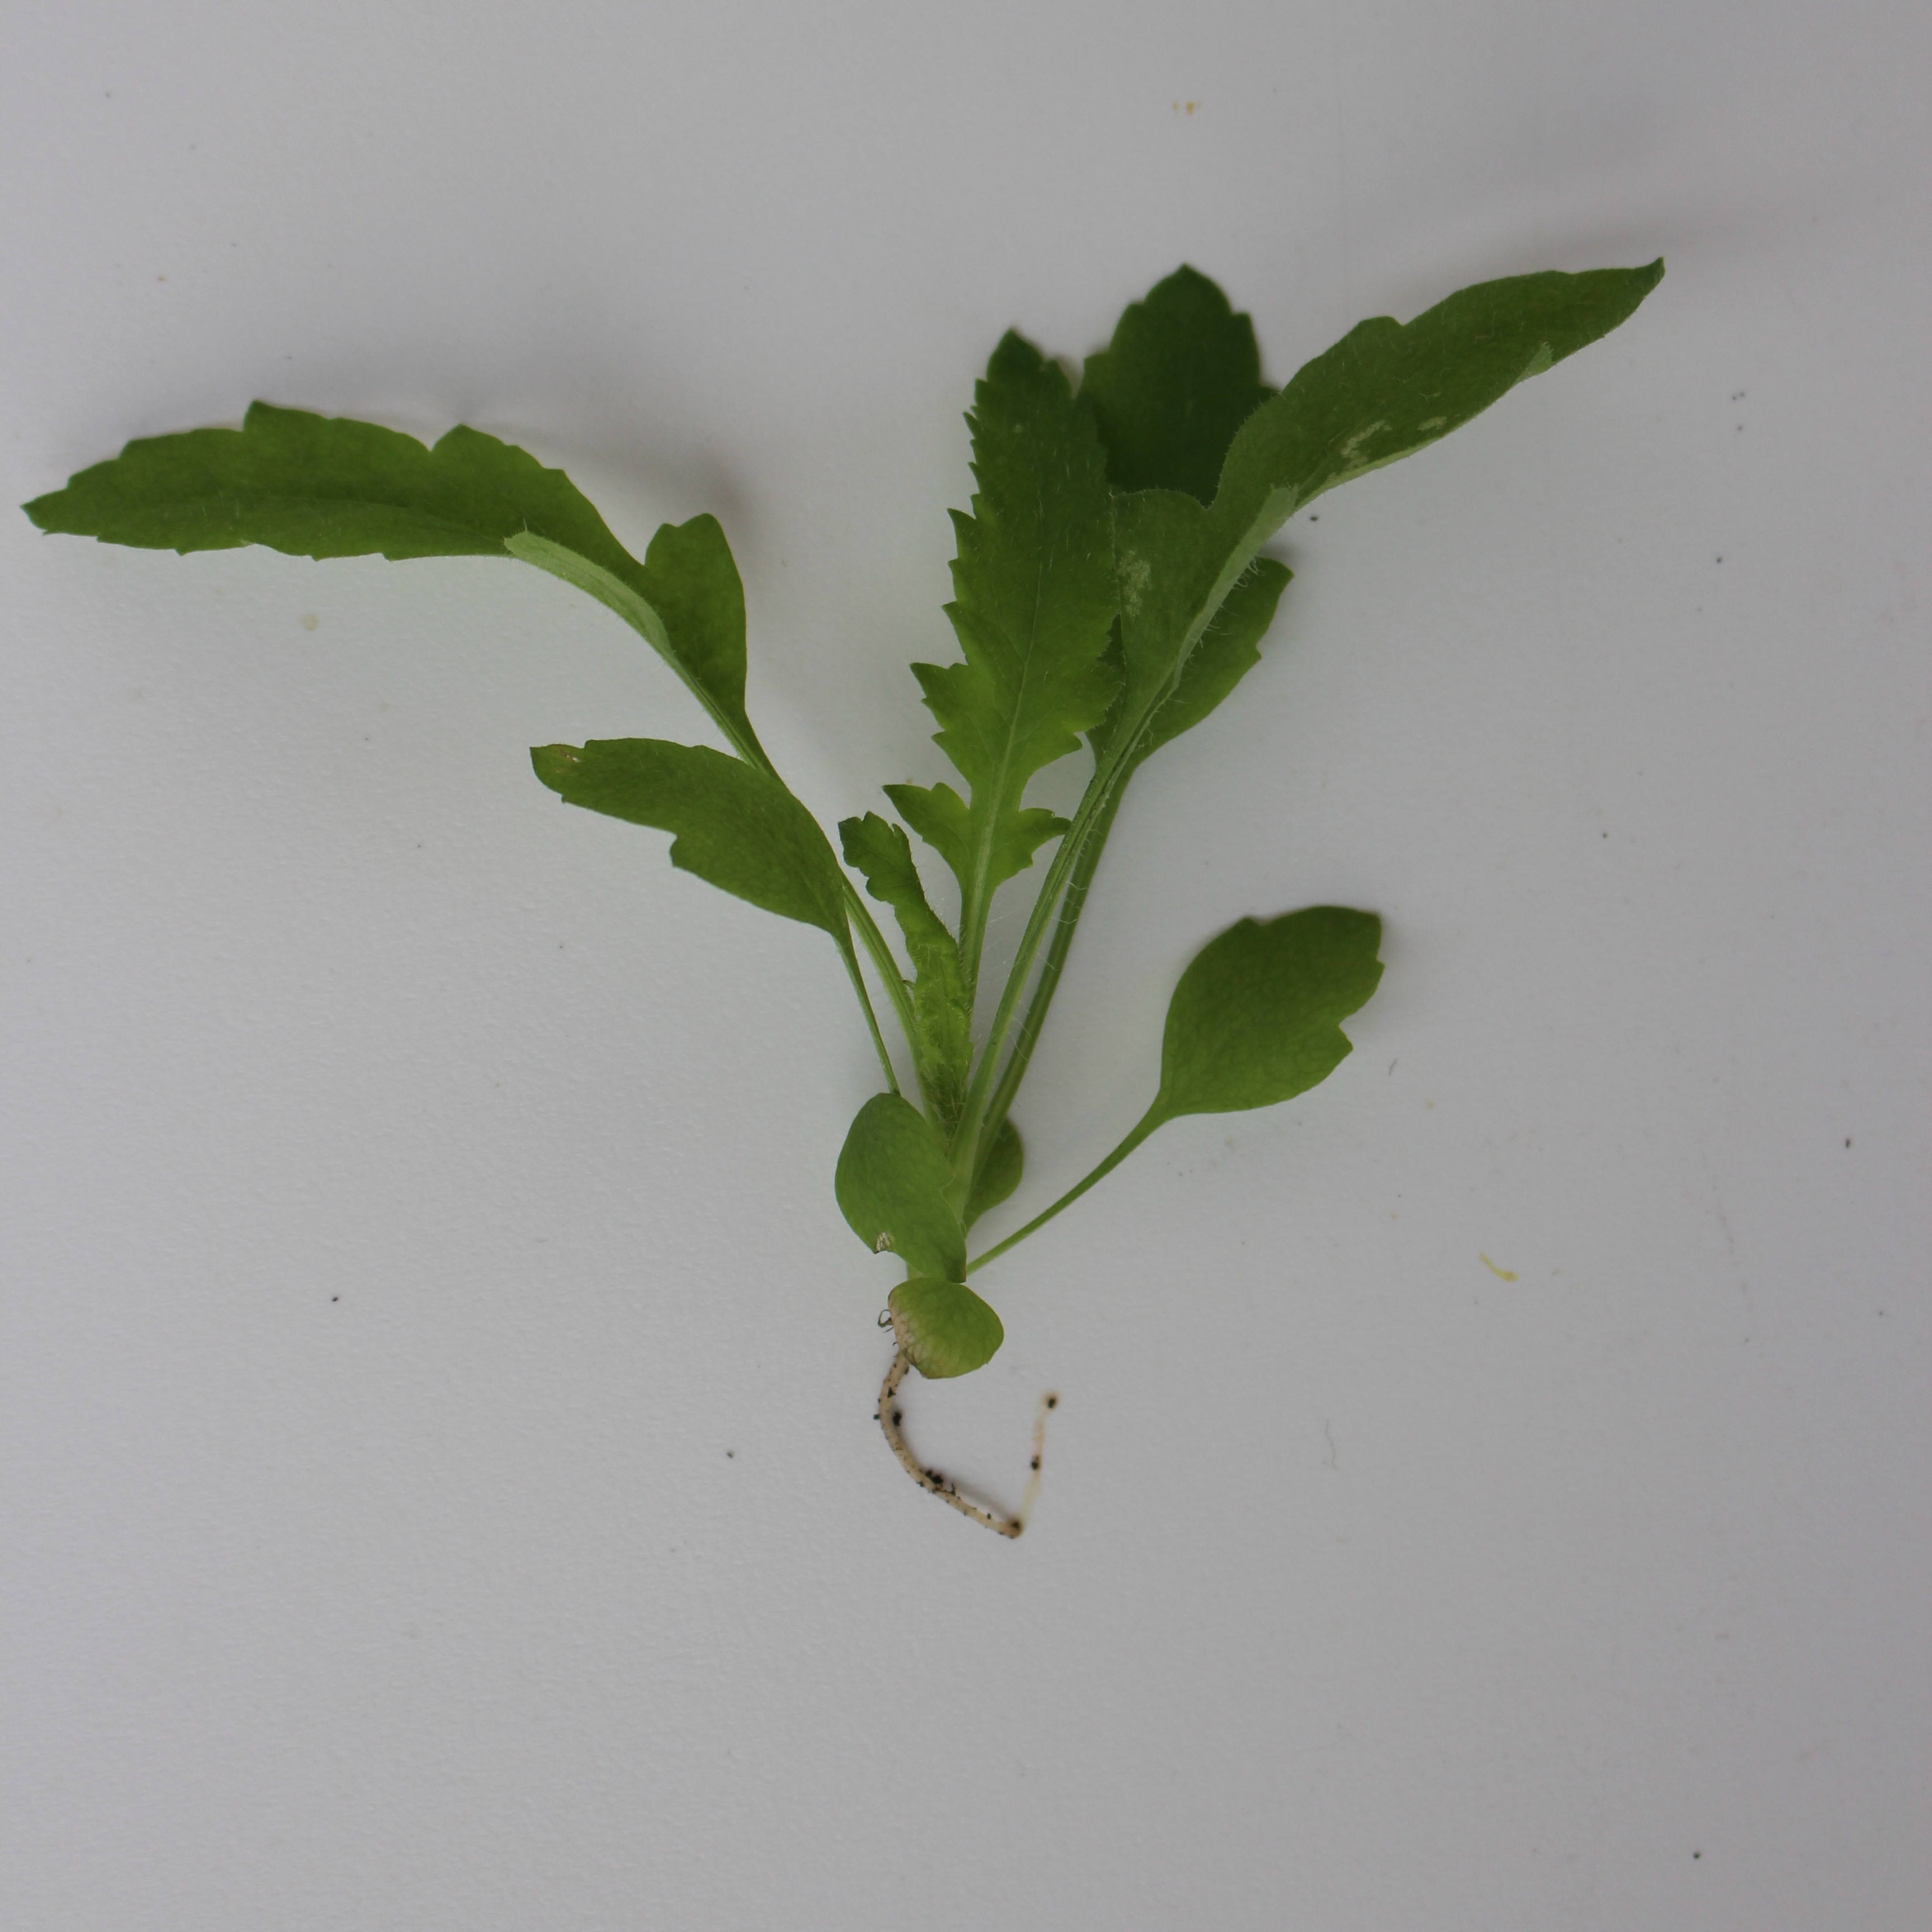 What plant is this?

Papaver rhoeas
